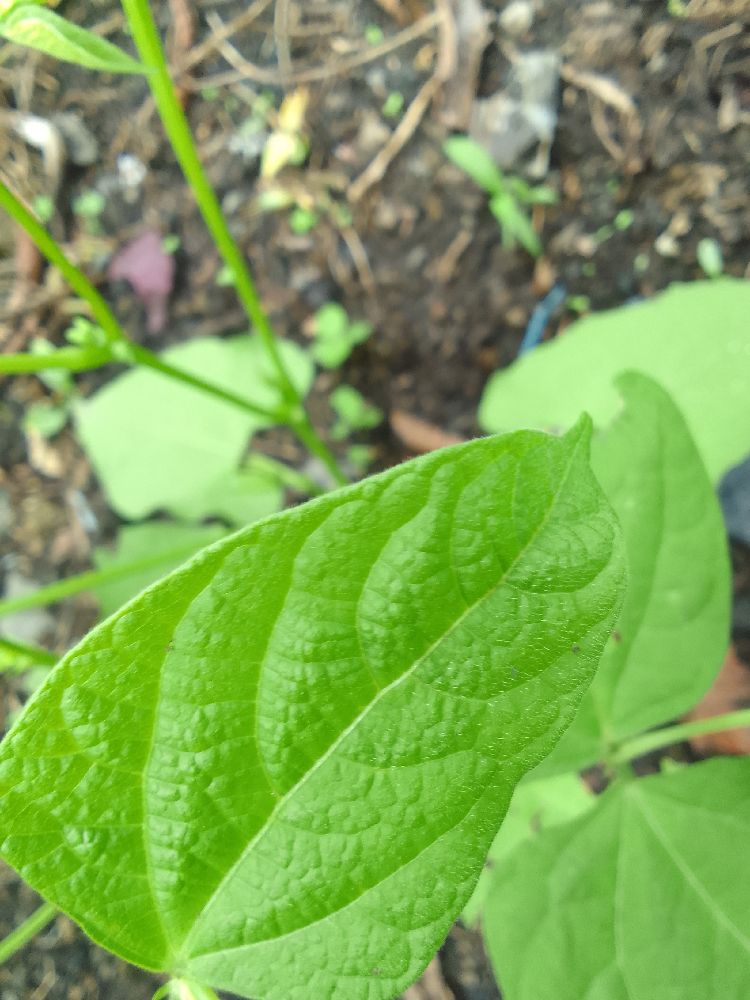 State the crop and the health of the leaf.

common bean, healthy
